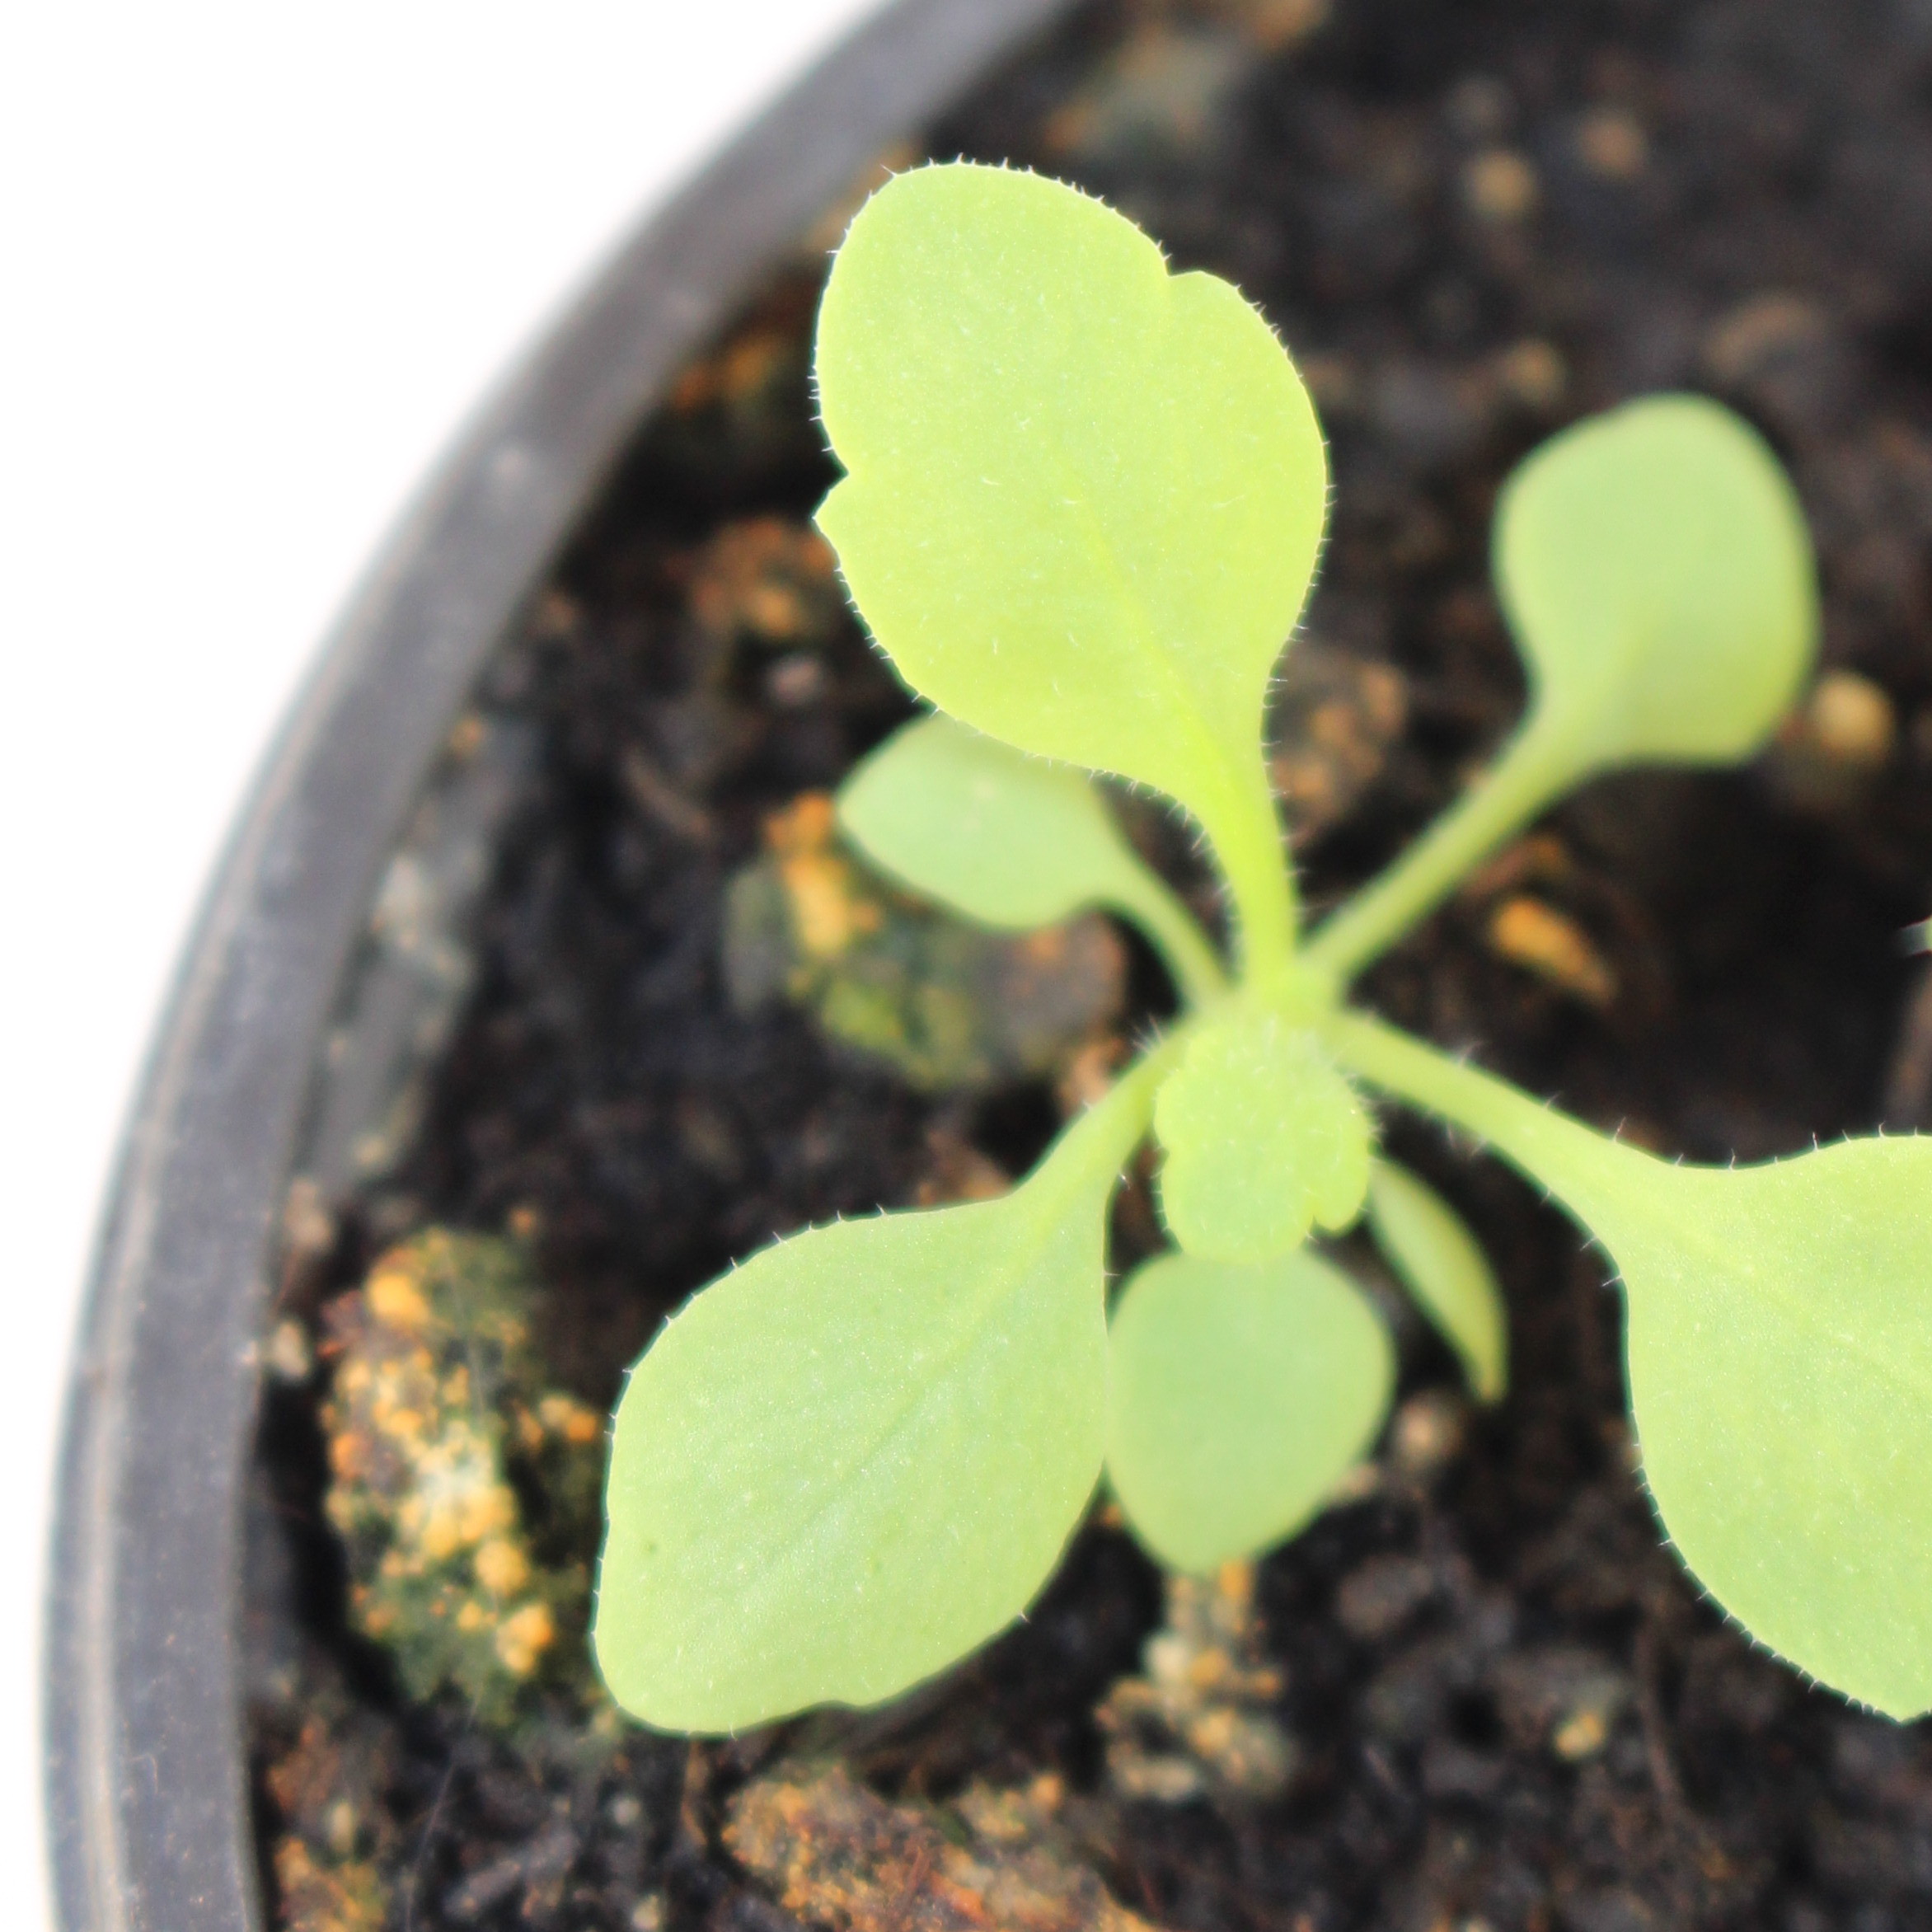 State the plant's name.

Papaver rhoeas
